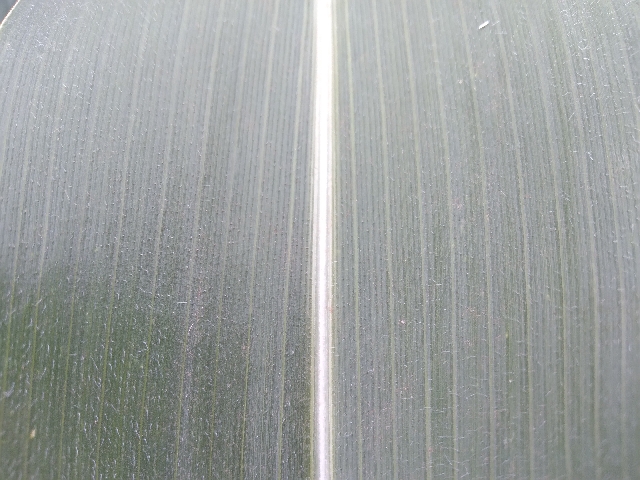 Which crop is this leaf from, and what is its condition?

maize, healthy
